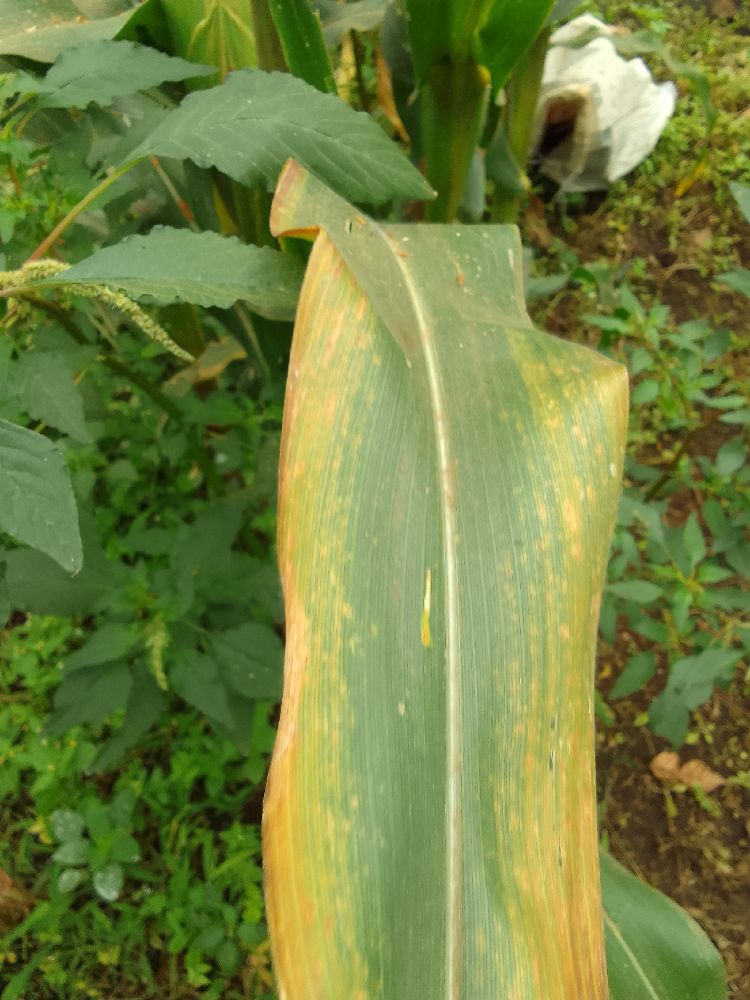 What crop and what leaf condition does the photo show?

maize, maize lethal necrosis
